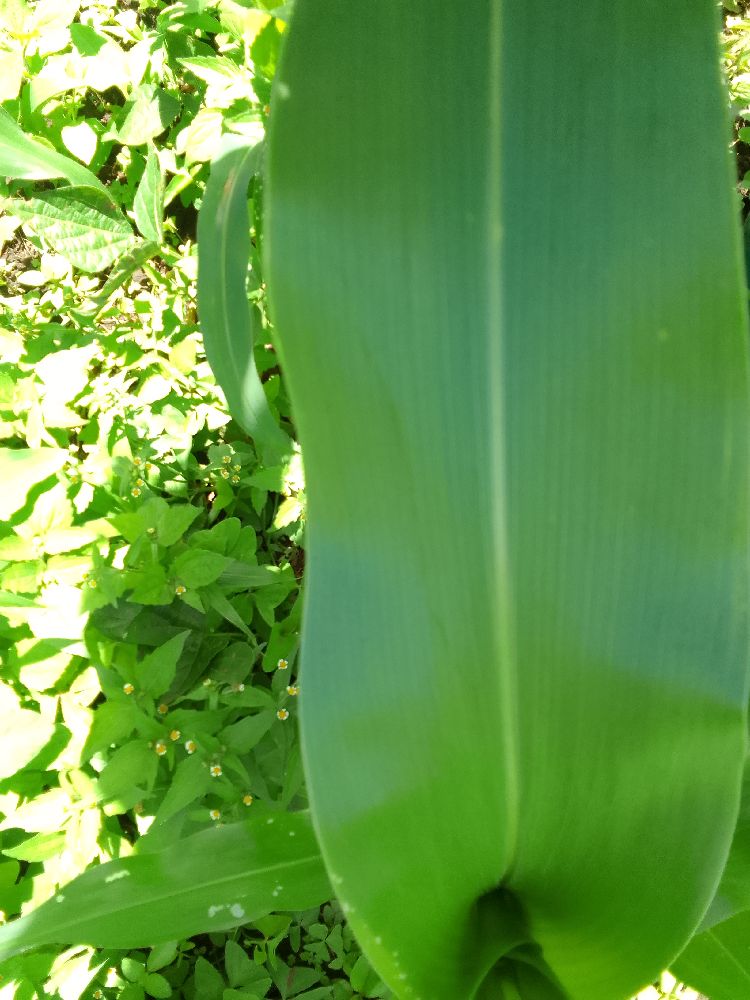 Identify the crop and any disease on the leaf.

maize, healthy
